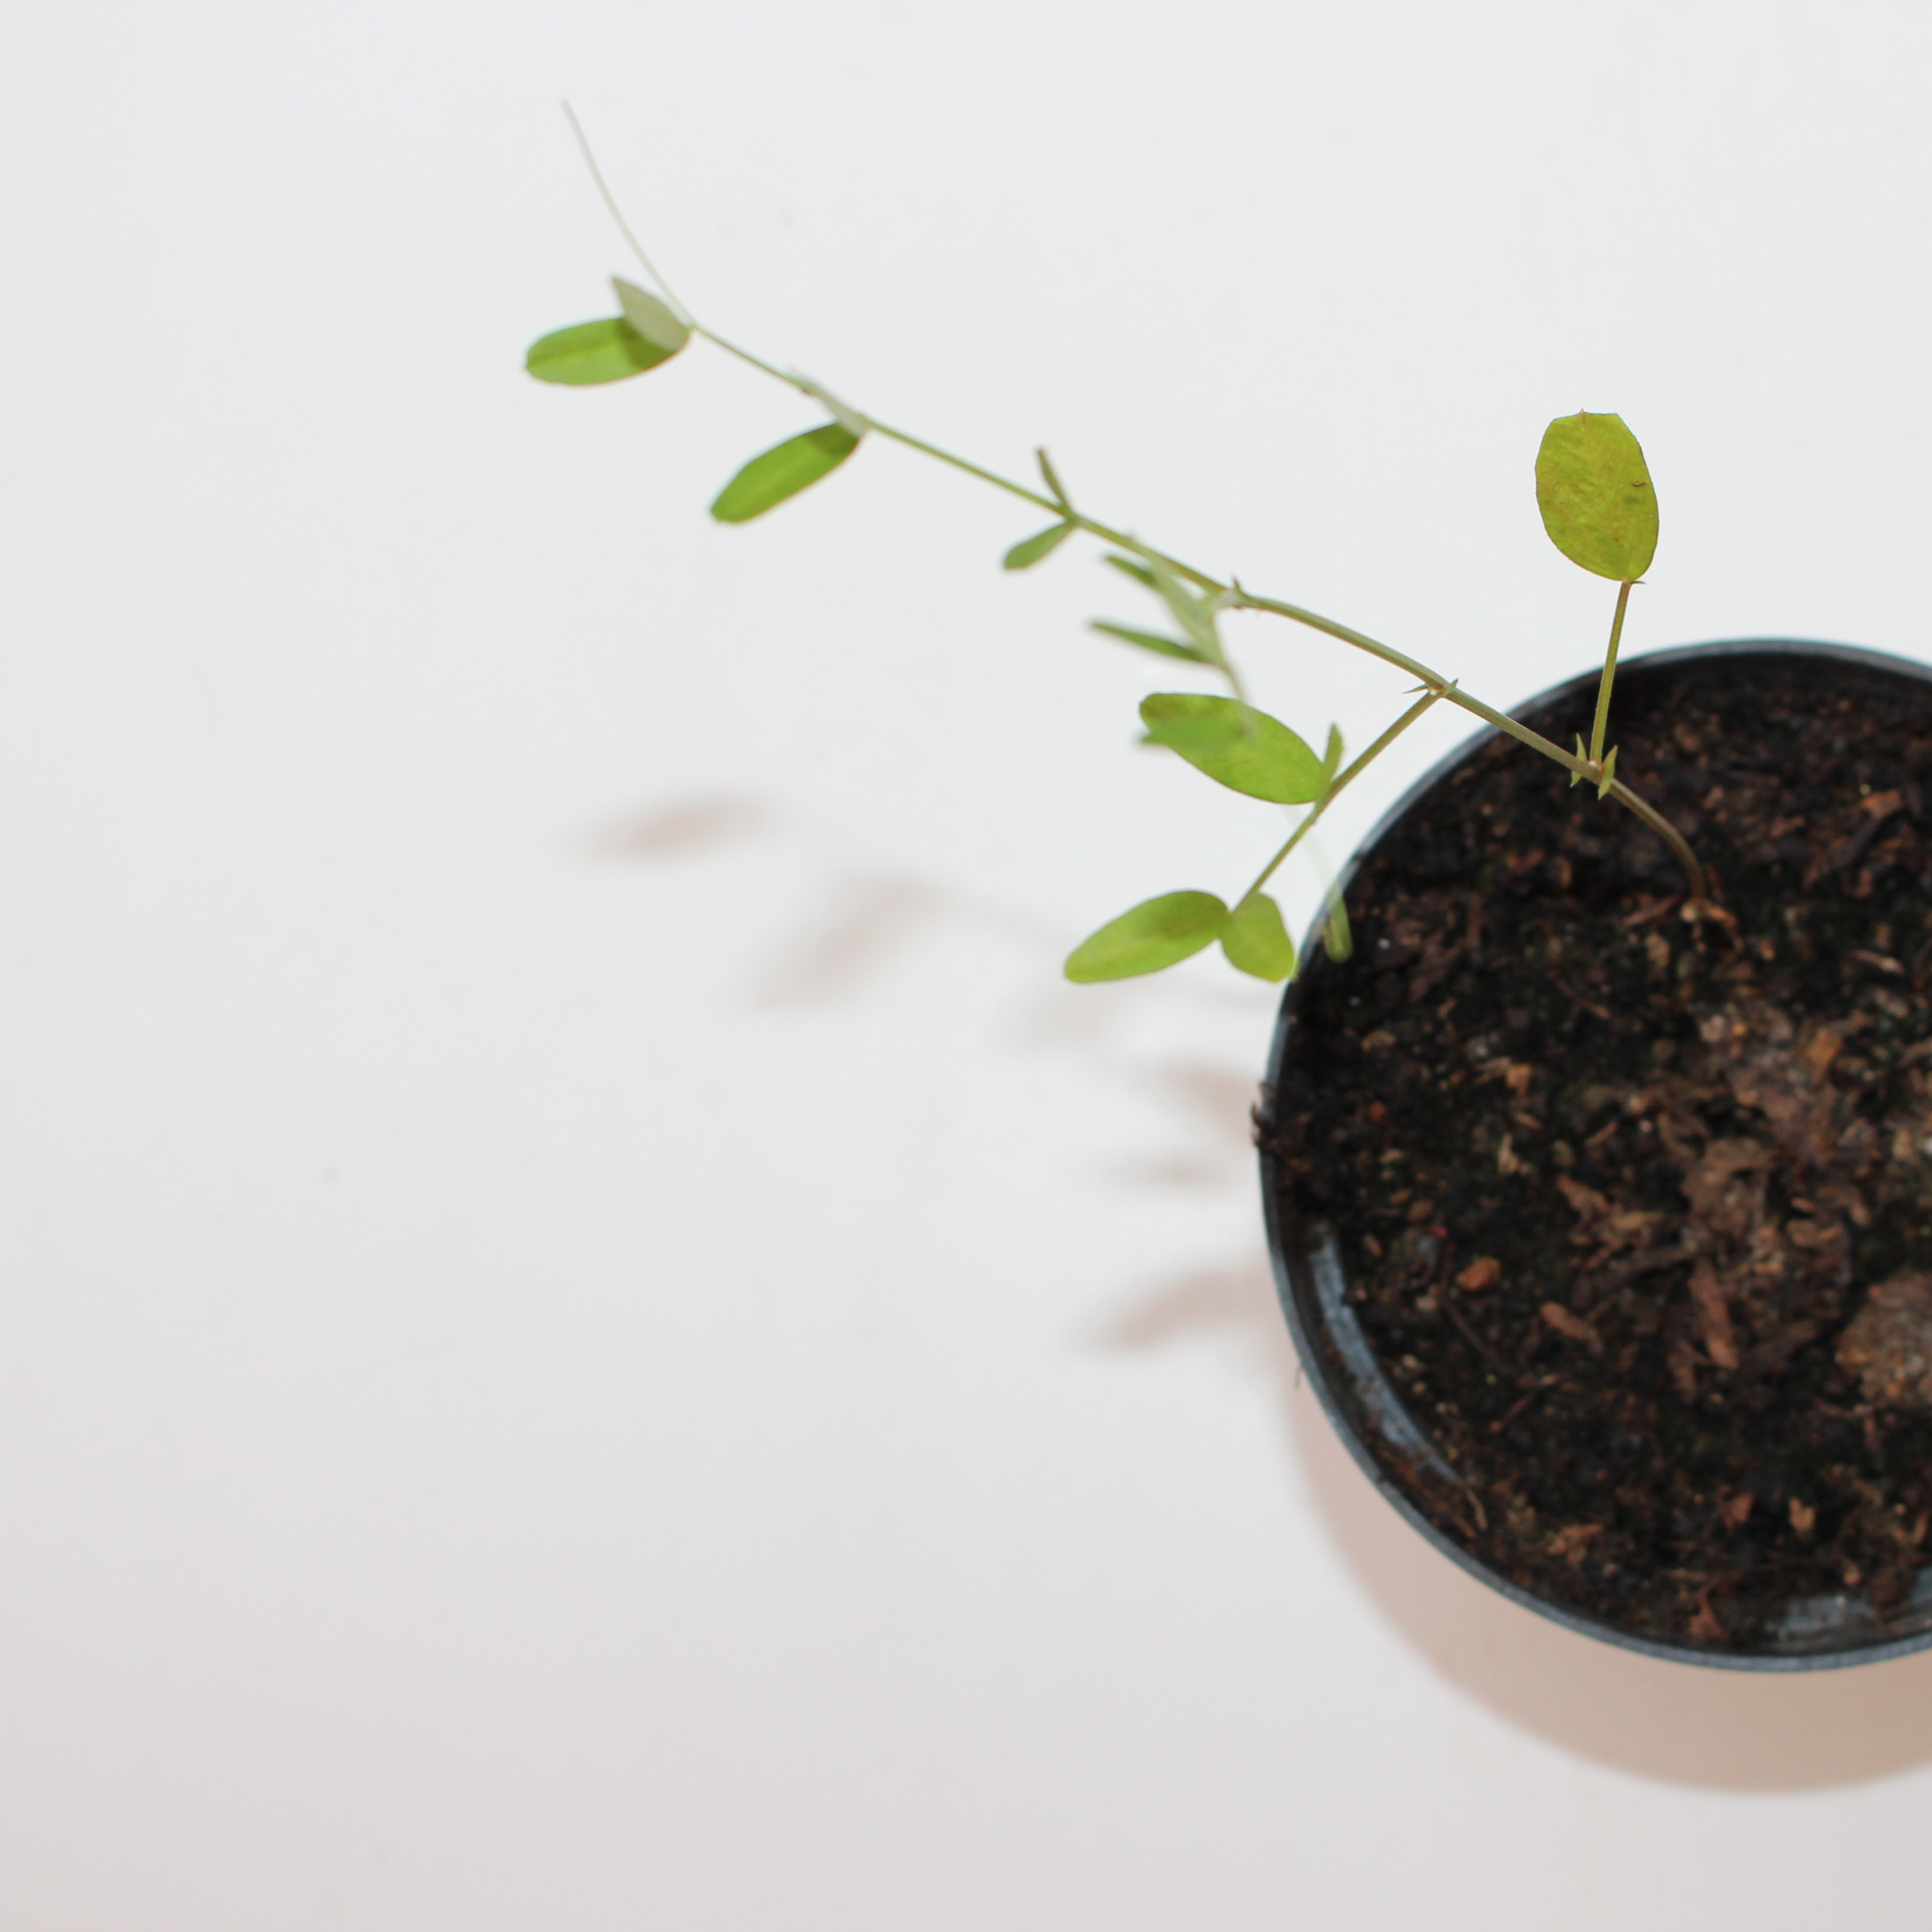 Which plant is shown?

Vicia sativa
